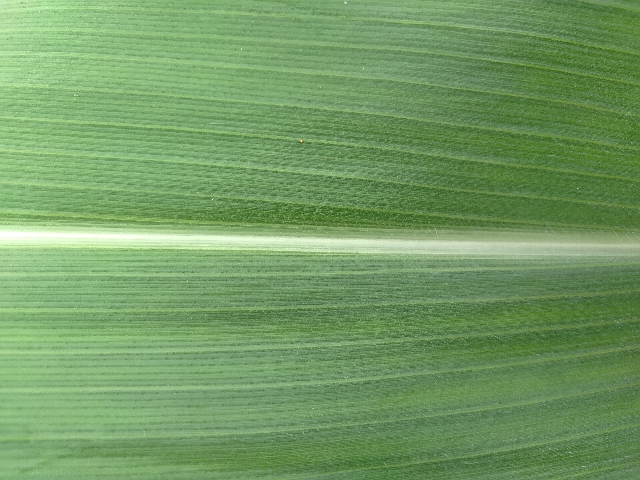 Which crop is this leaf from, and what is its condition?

maize, healthy
